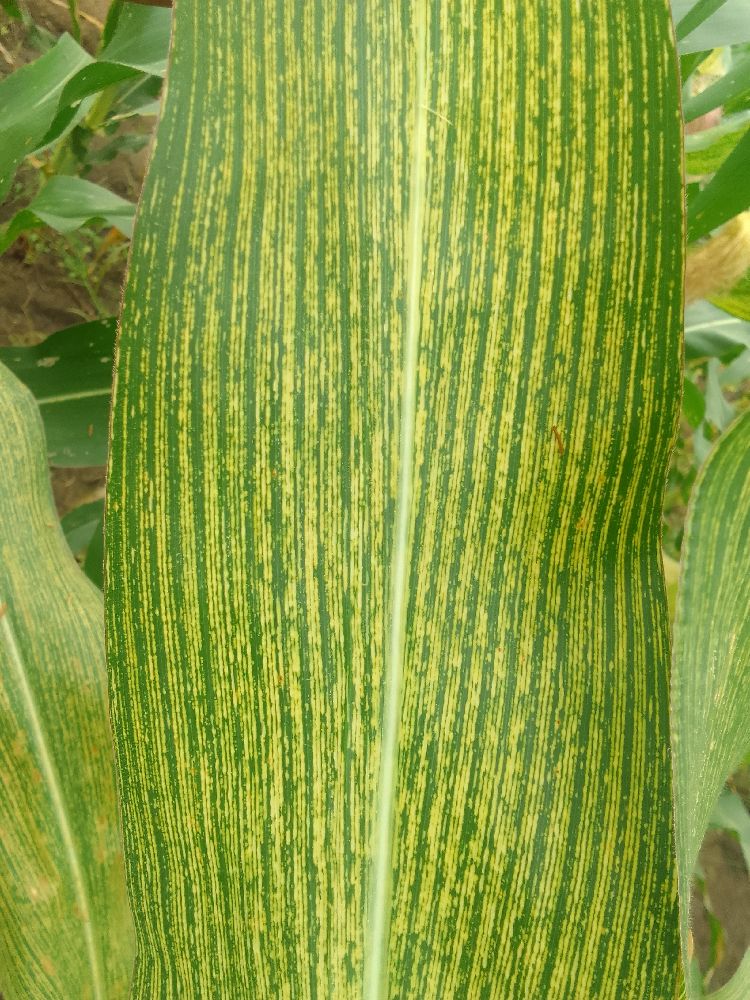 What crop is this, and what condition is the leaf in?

maize, maize streak virus
